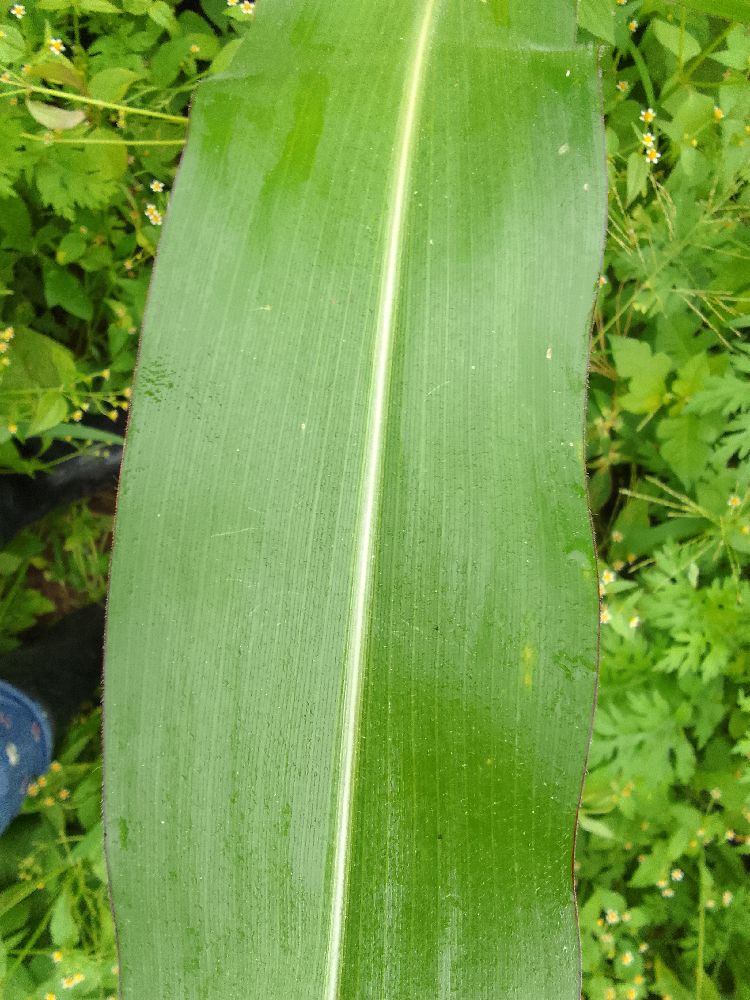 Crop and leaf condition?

maize, healthy
